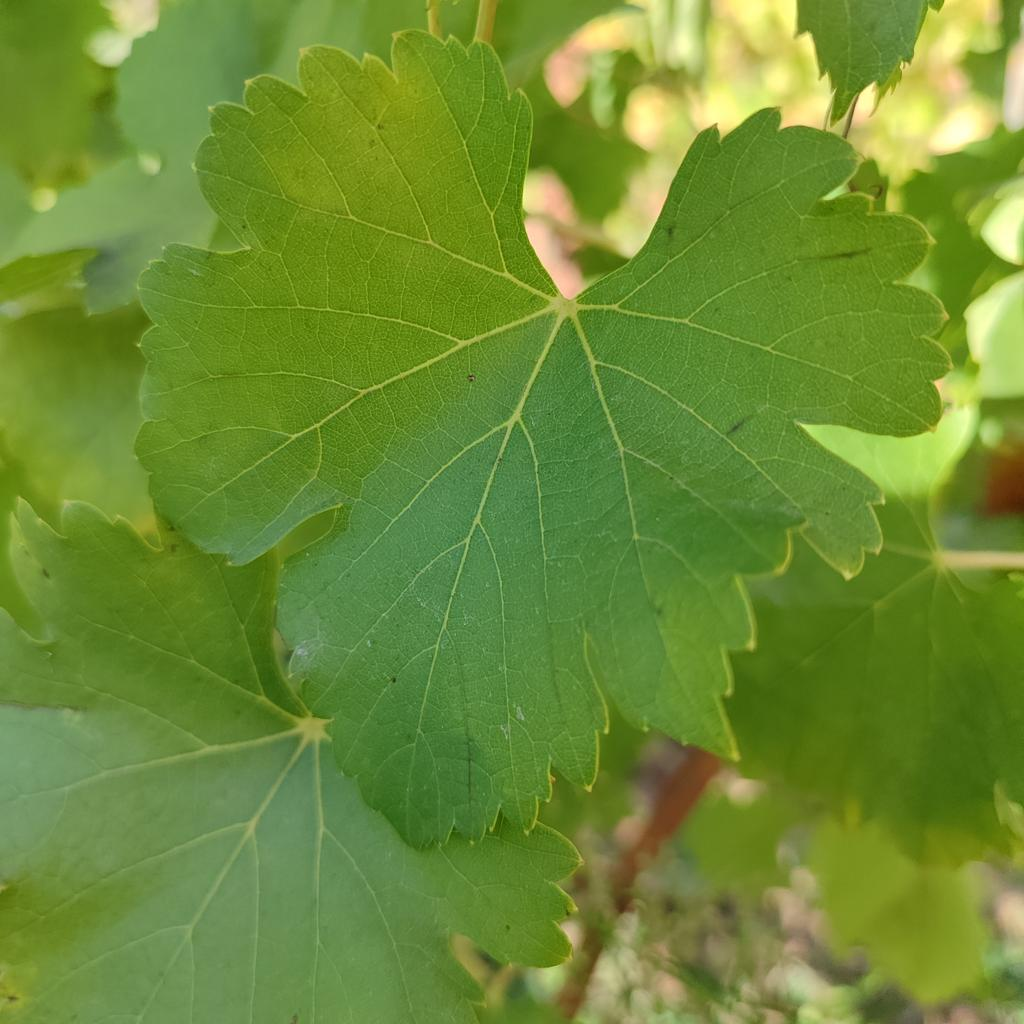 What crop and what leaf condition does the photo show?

grapevine, powdery mildew
